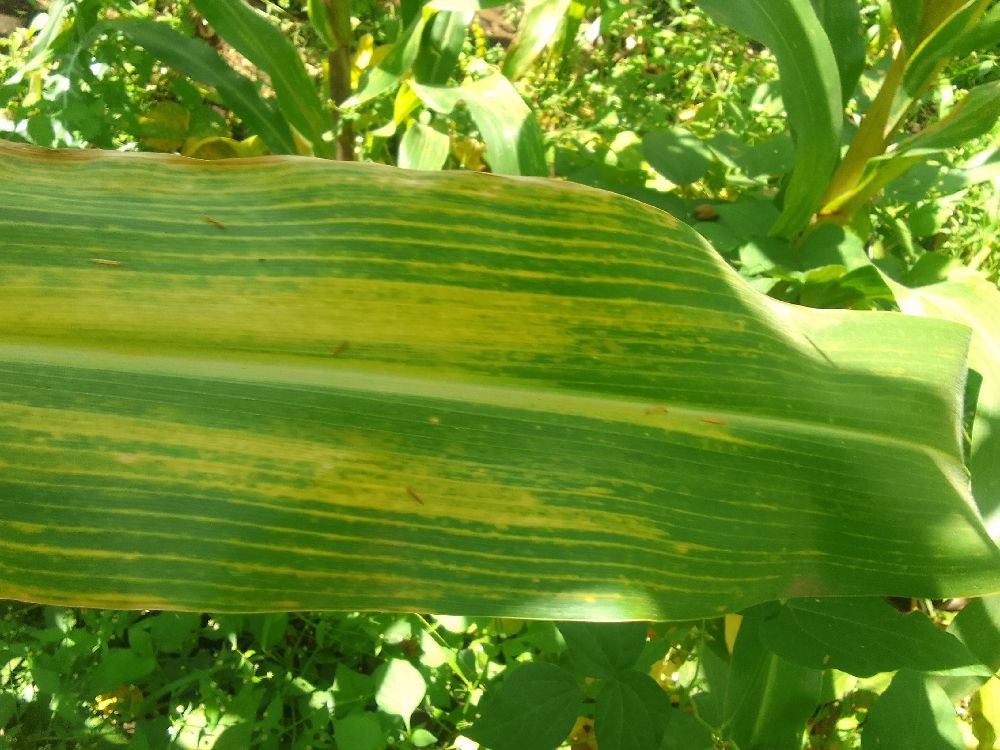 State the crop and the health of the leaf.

maize, maize lethal necrosis
